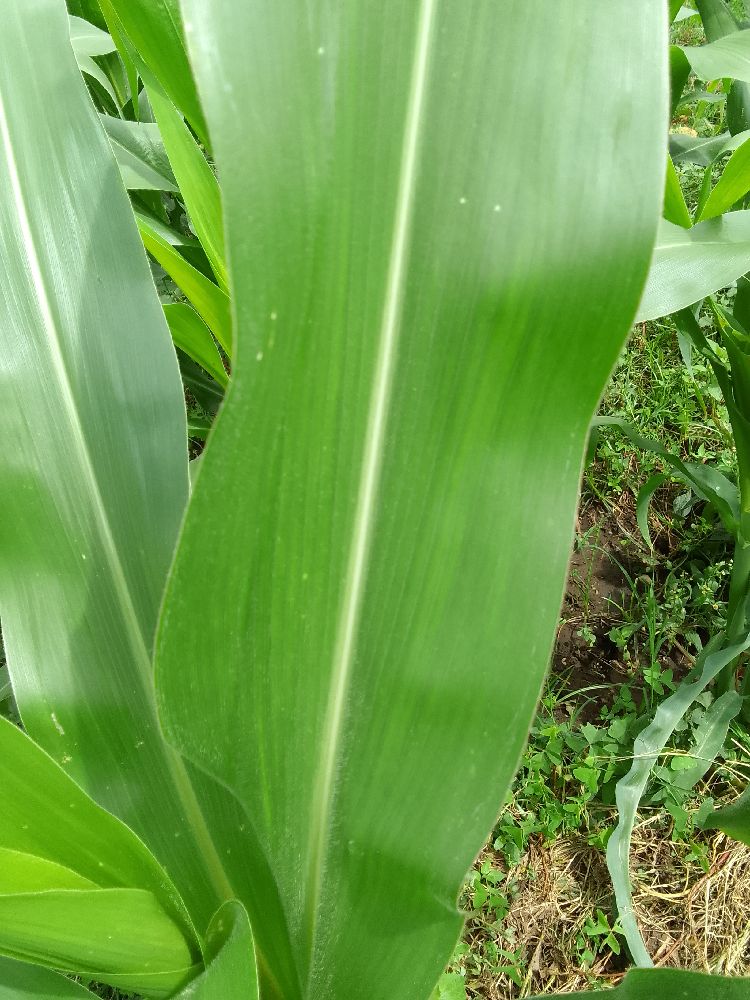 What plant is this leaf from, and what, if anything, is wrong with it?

maize, healthy
